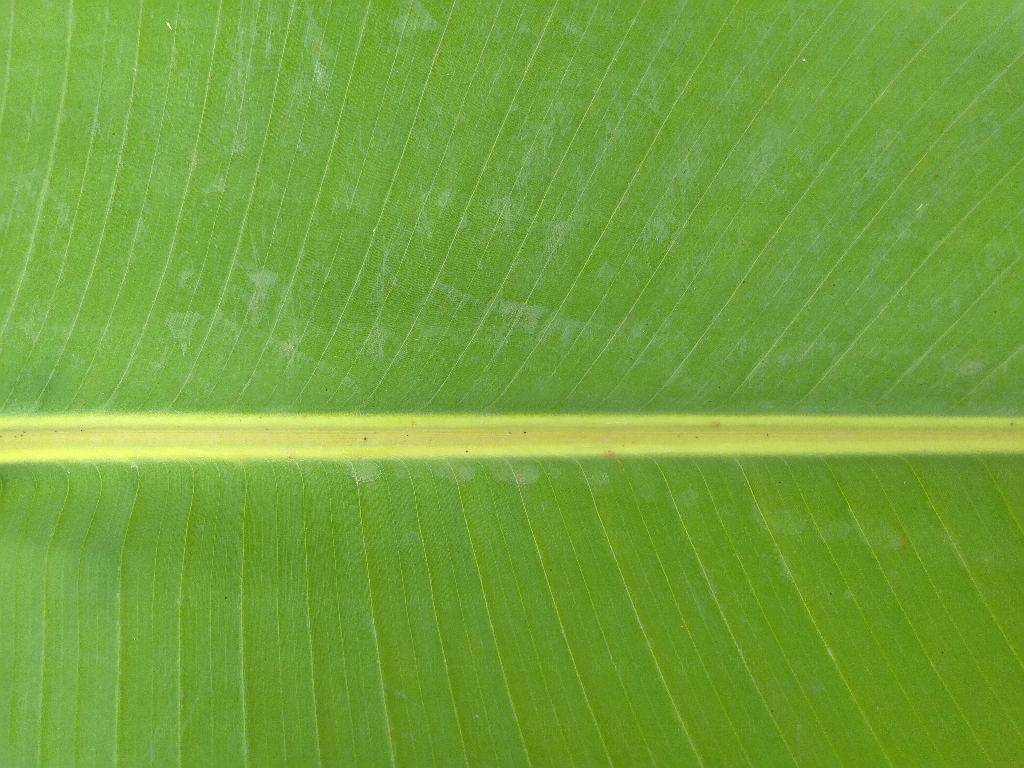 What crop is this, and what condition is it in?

banana, healthy
